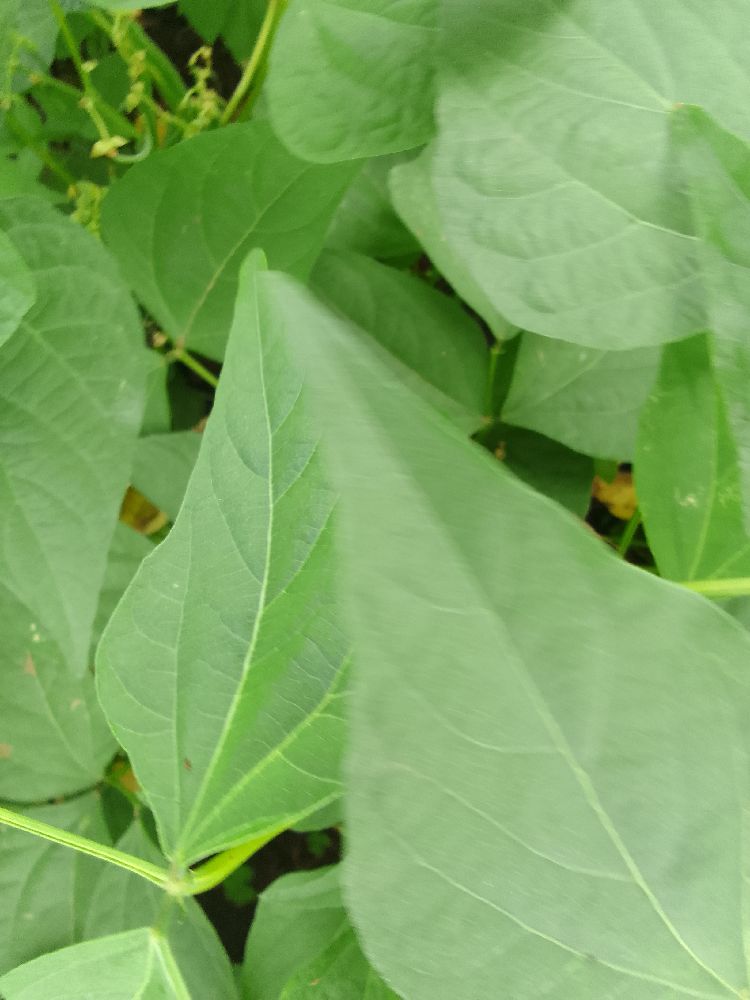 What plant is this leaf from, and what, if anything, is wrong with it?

common bean, healthy
